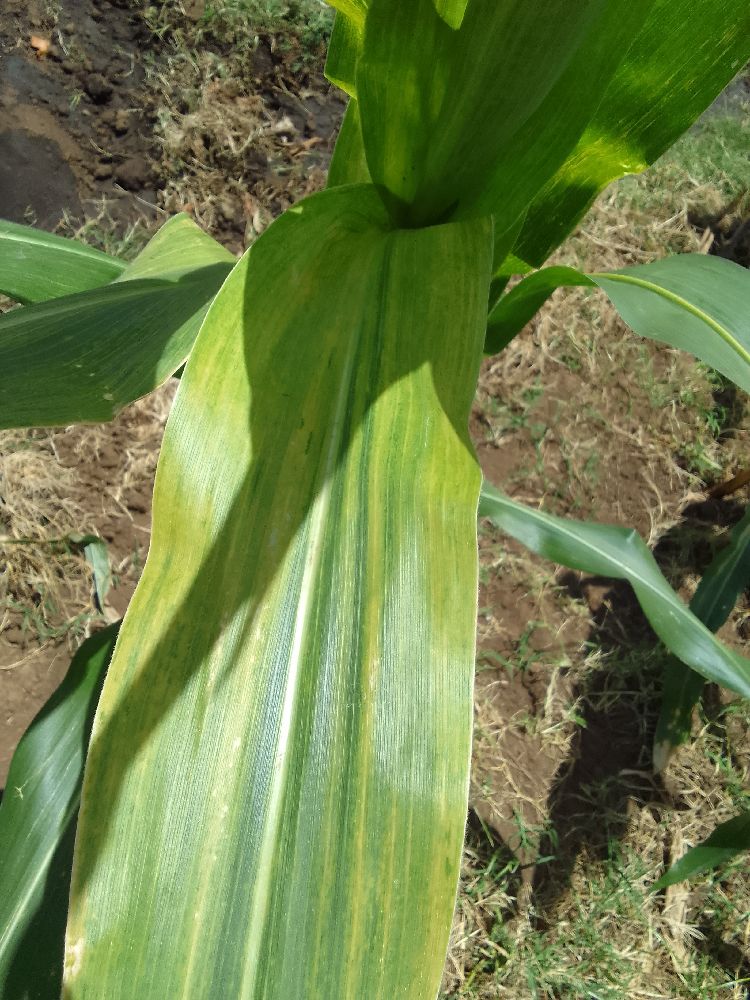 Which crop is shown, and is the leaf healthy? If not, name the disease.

maize, maize lethal necrosis
